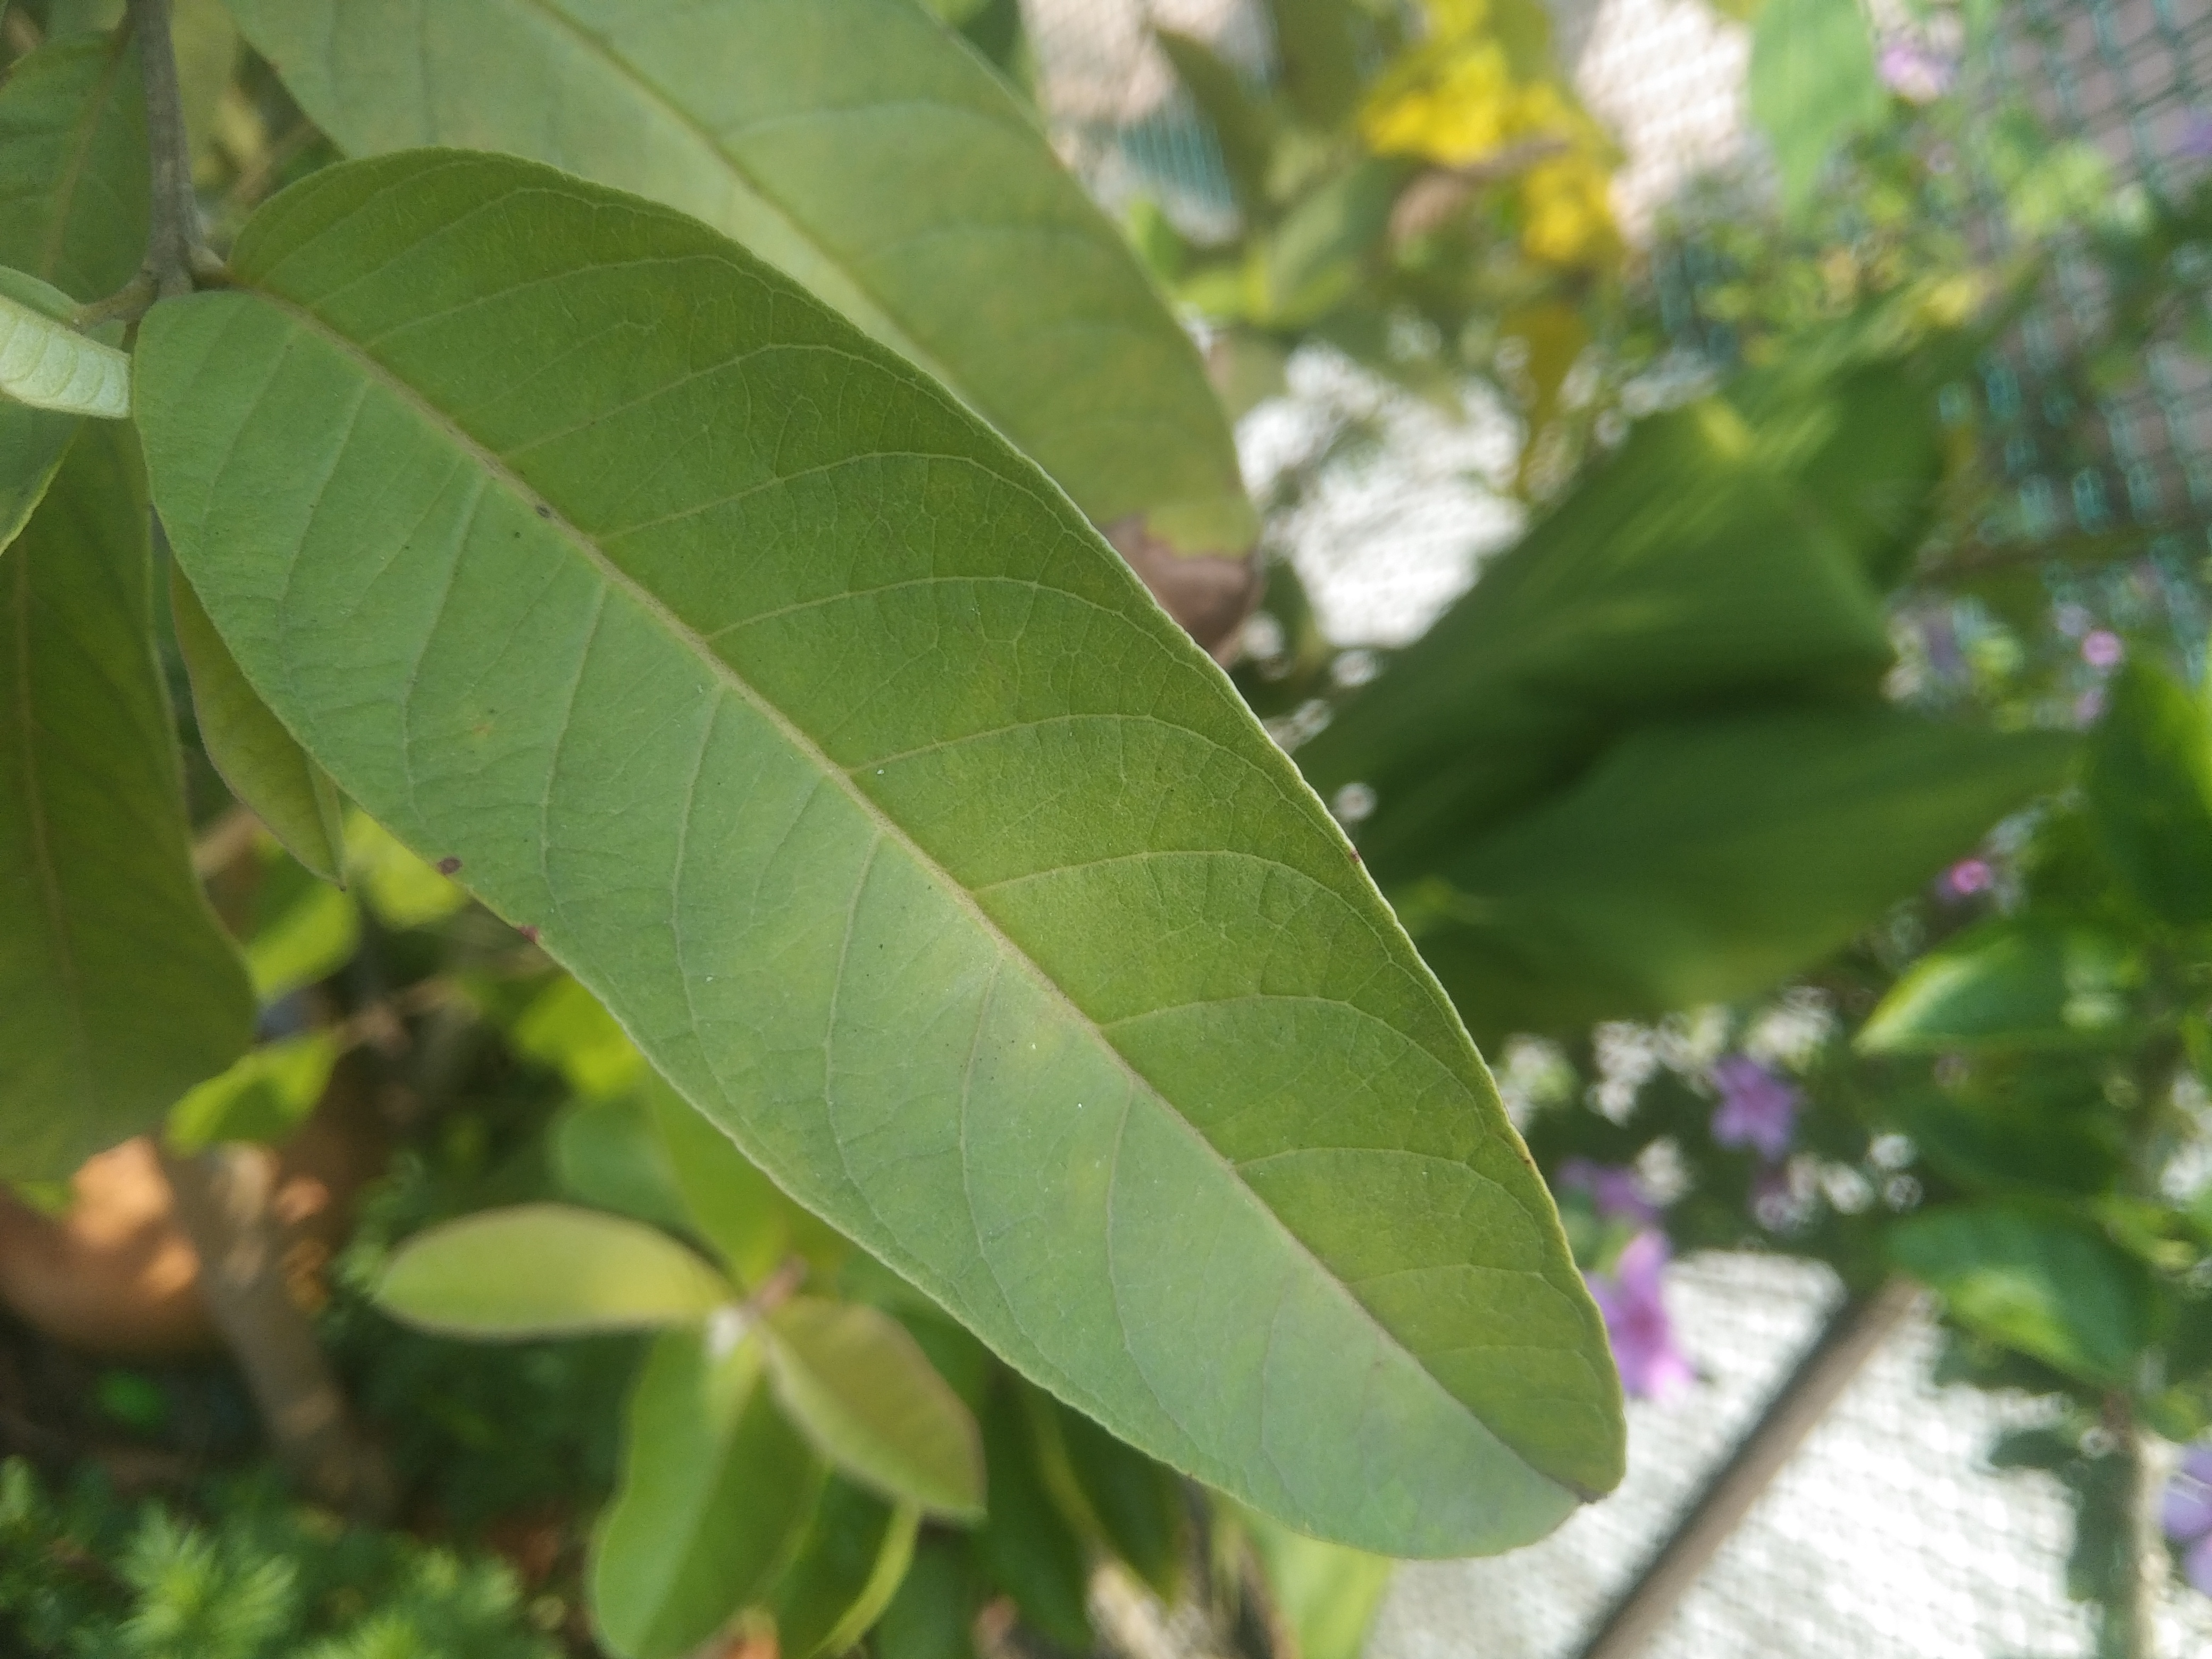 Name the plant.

guava
